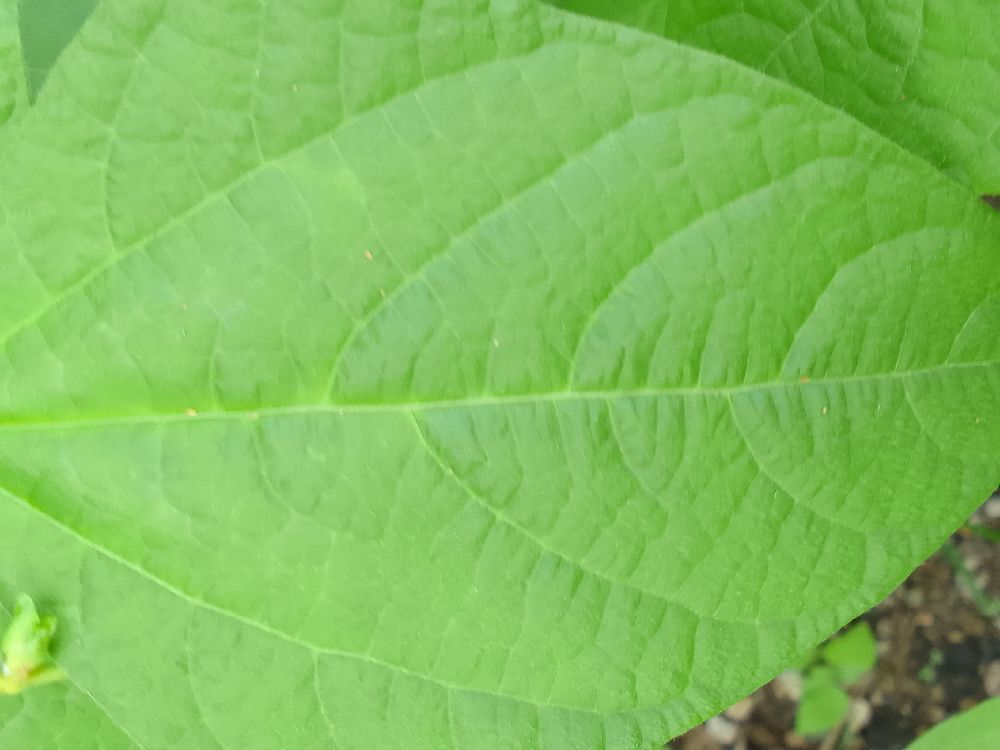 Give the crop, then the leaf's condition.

common bean, healthy
